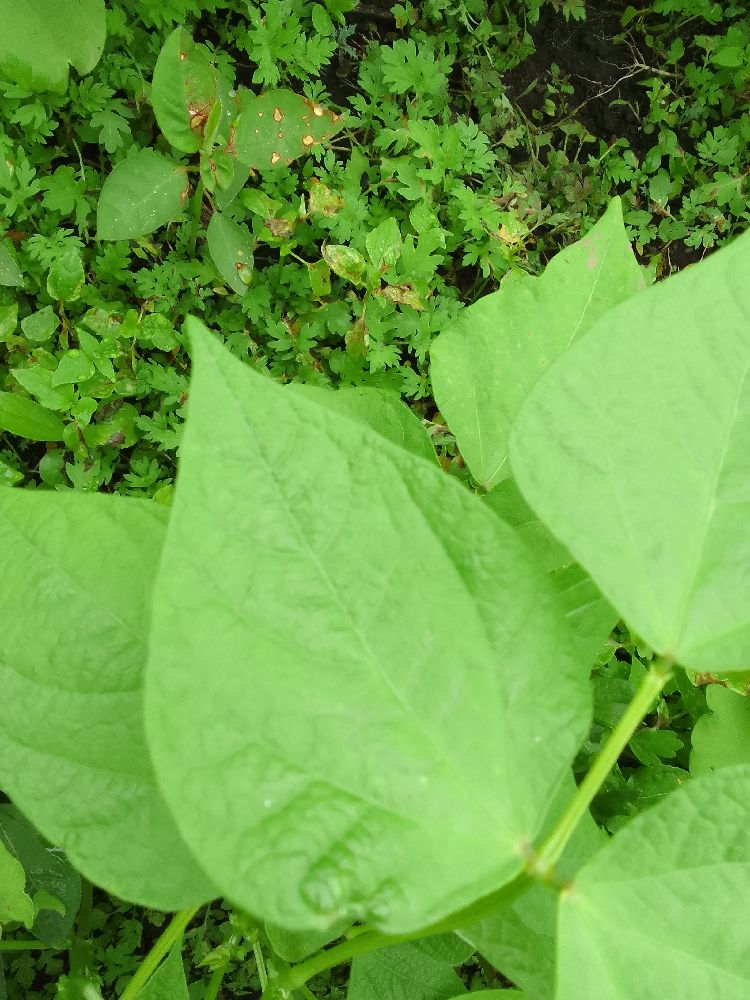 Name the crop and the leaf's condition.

common bean, healthy
